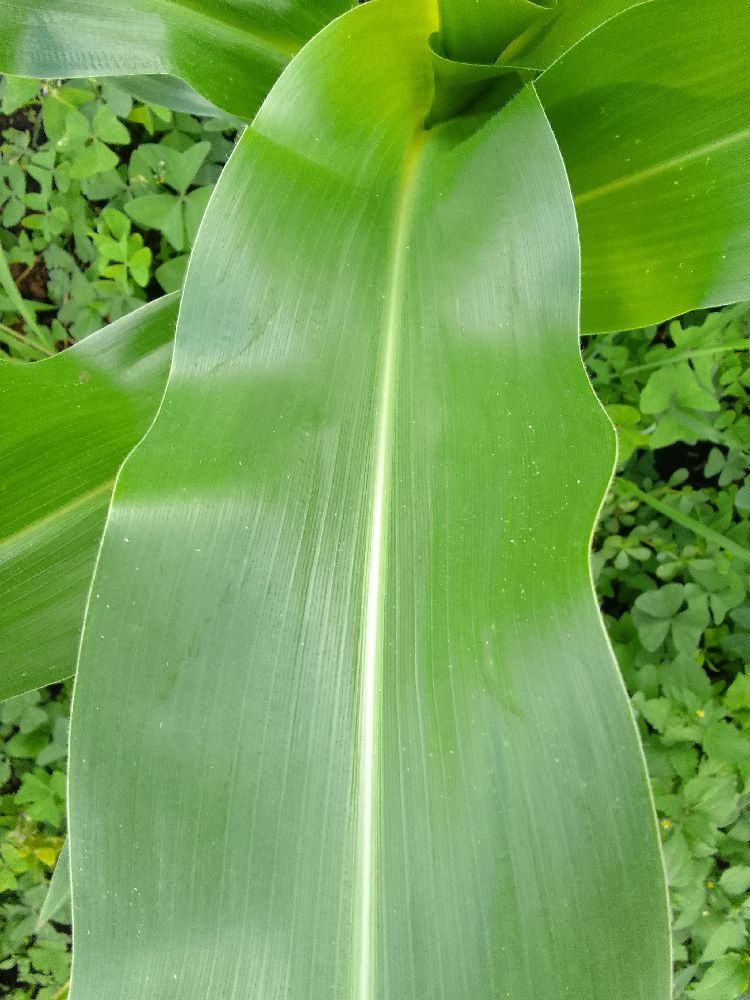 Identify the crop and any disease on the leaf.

maize, healthy
